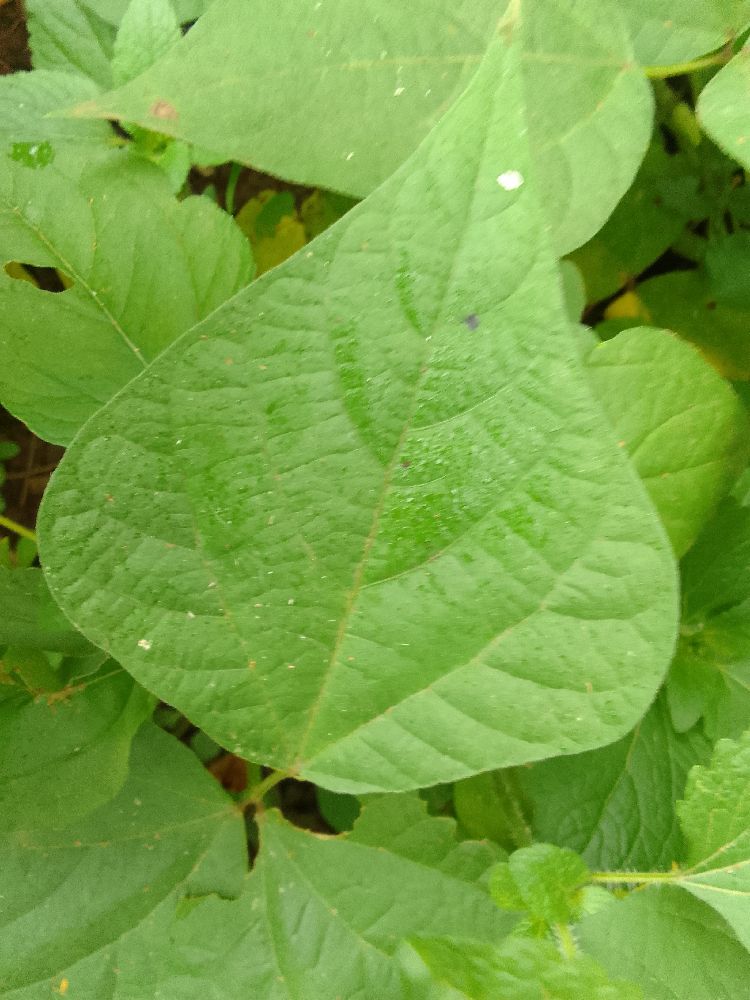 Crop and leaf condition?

common bean, healthy
